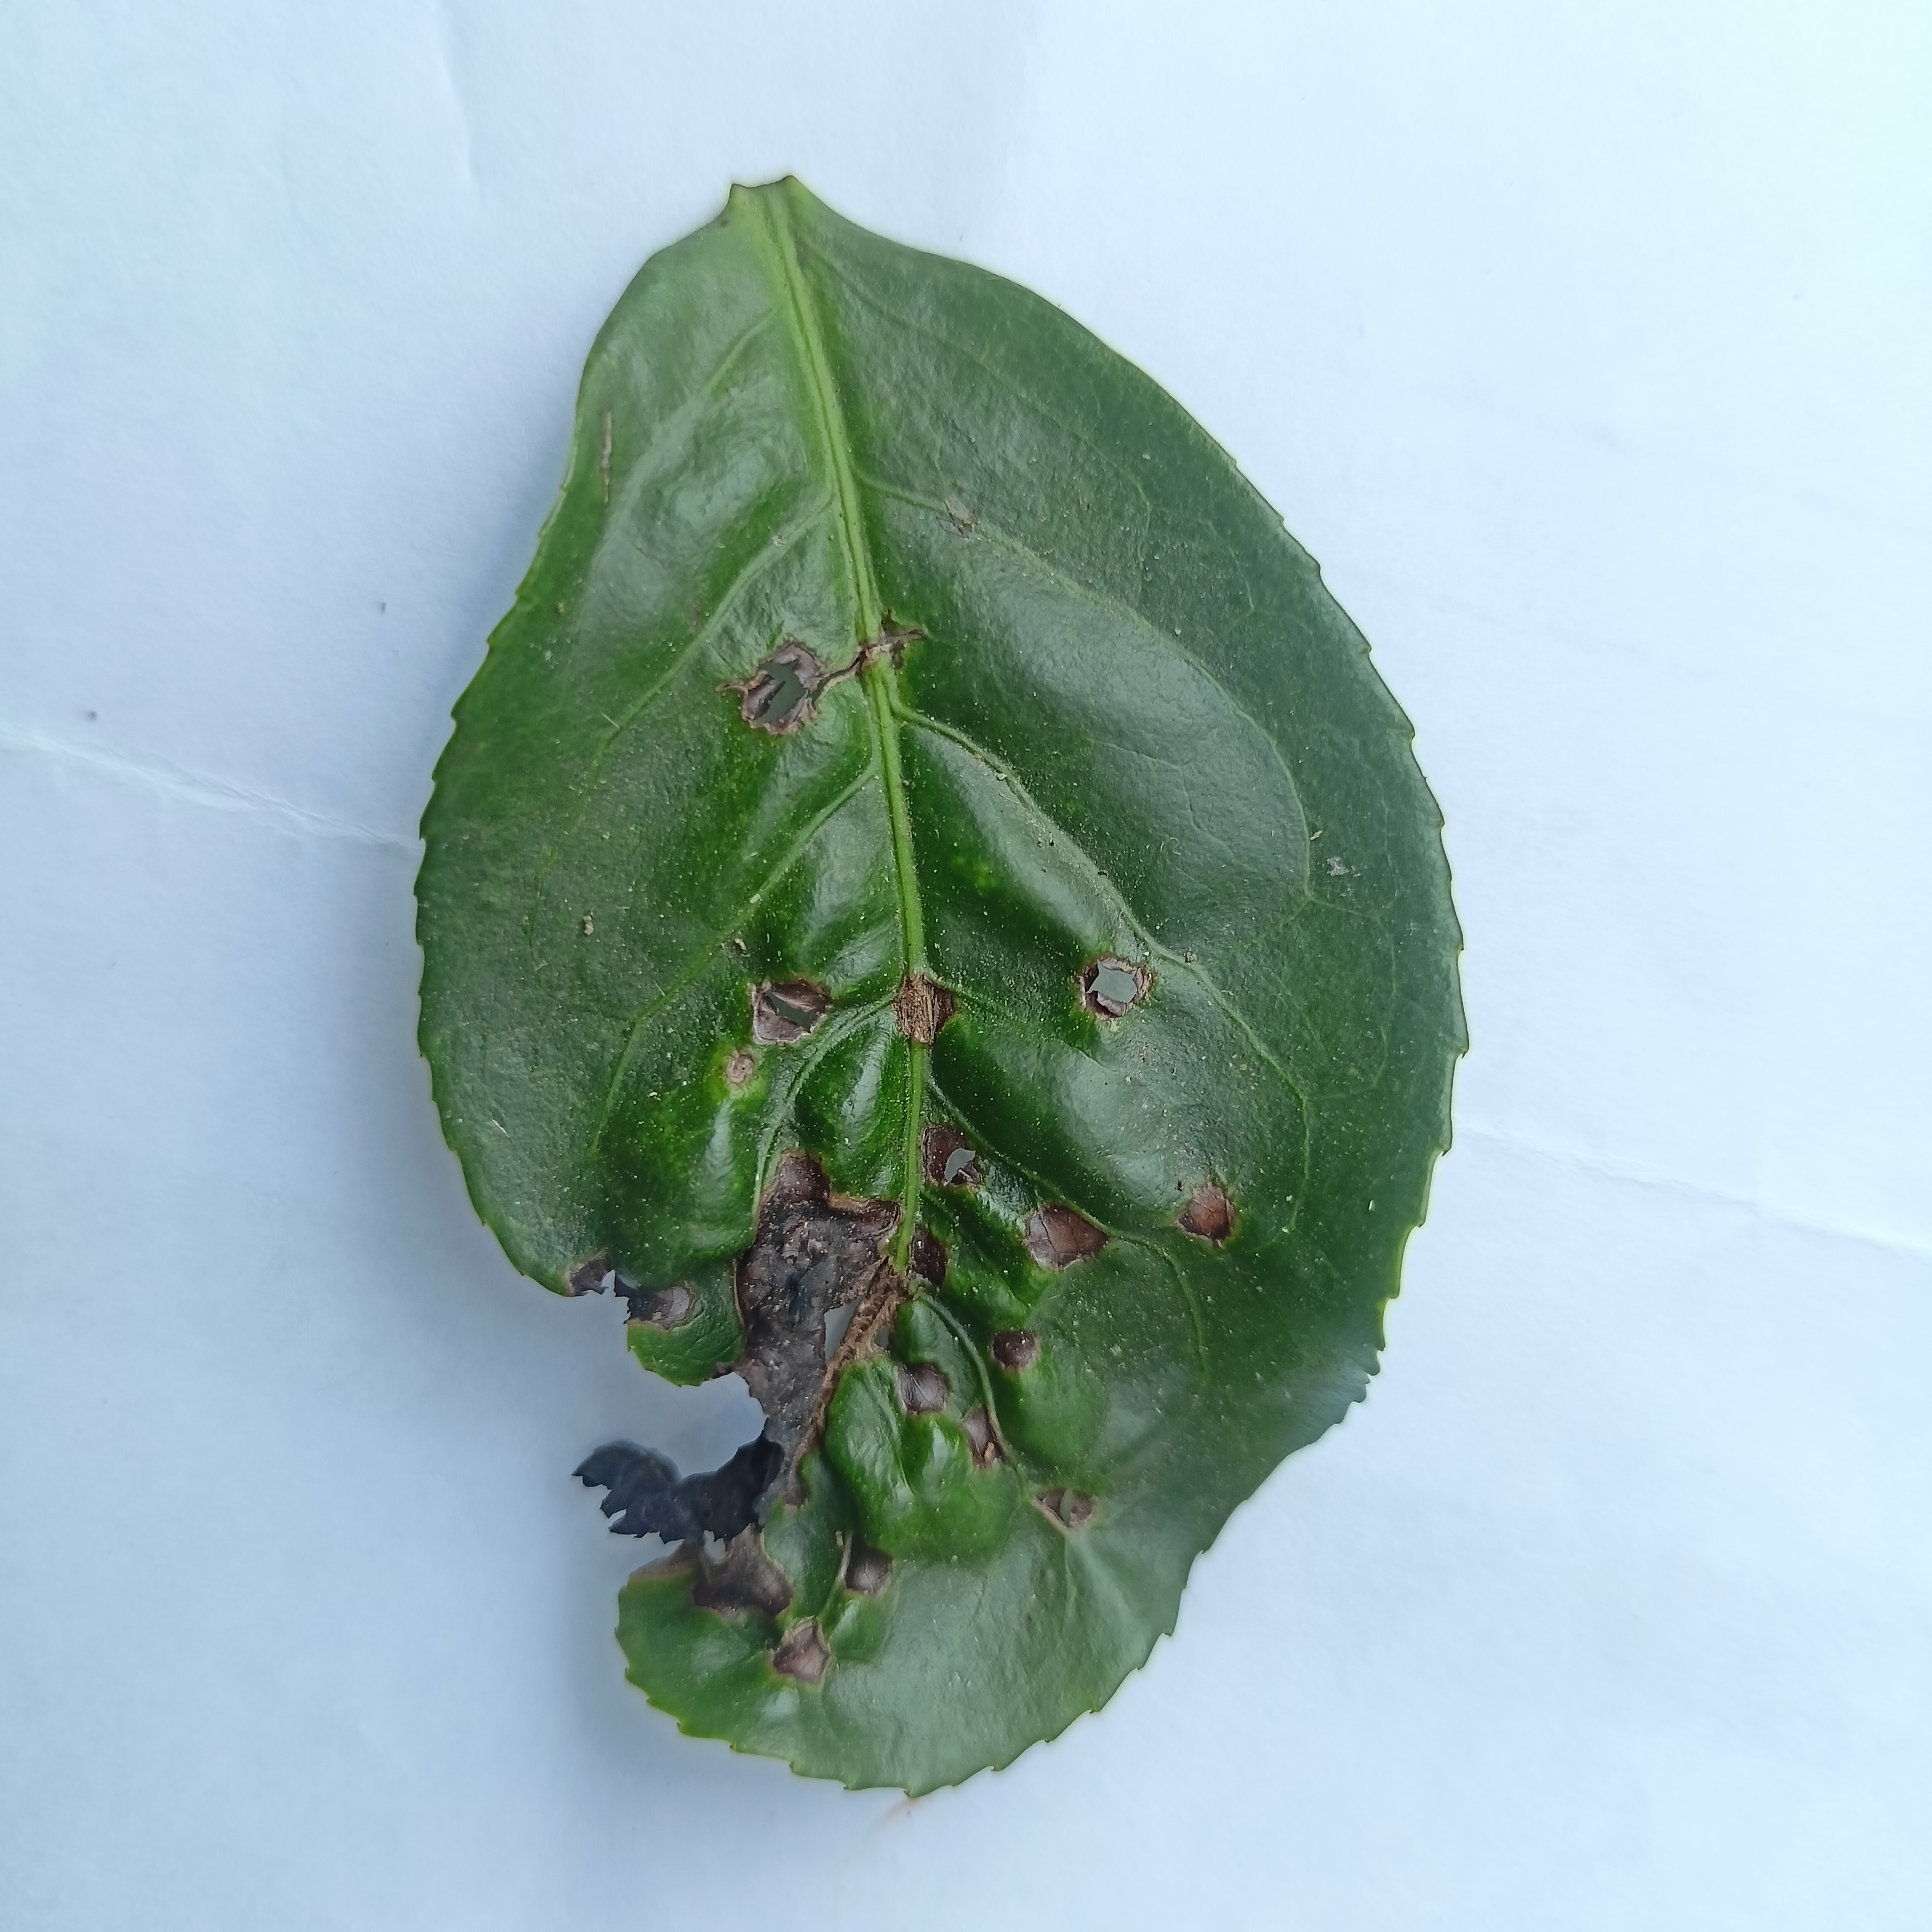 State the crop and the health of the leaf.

tea, helopeltis
